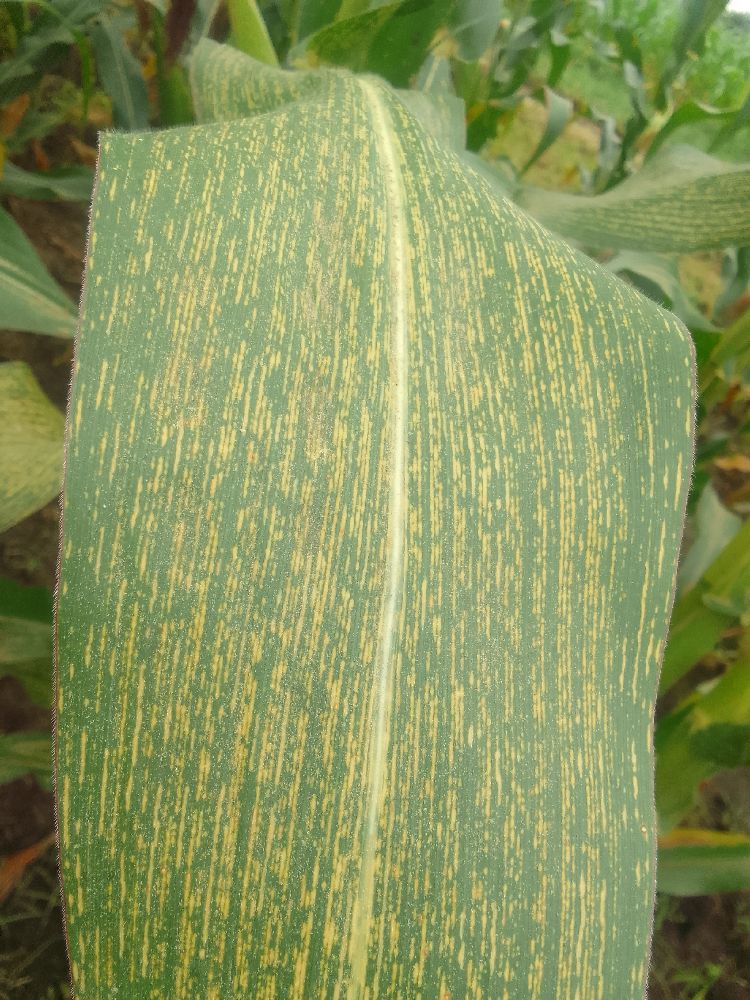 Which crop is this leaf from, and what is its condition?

maize, maize streak virus
